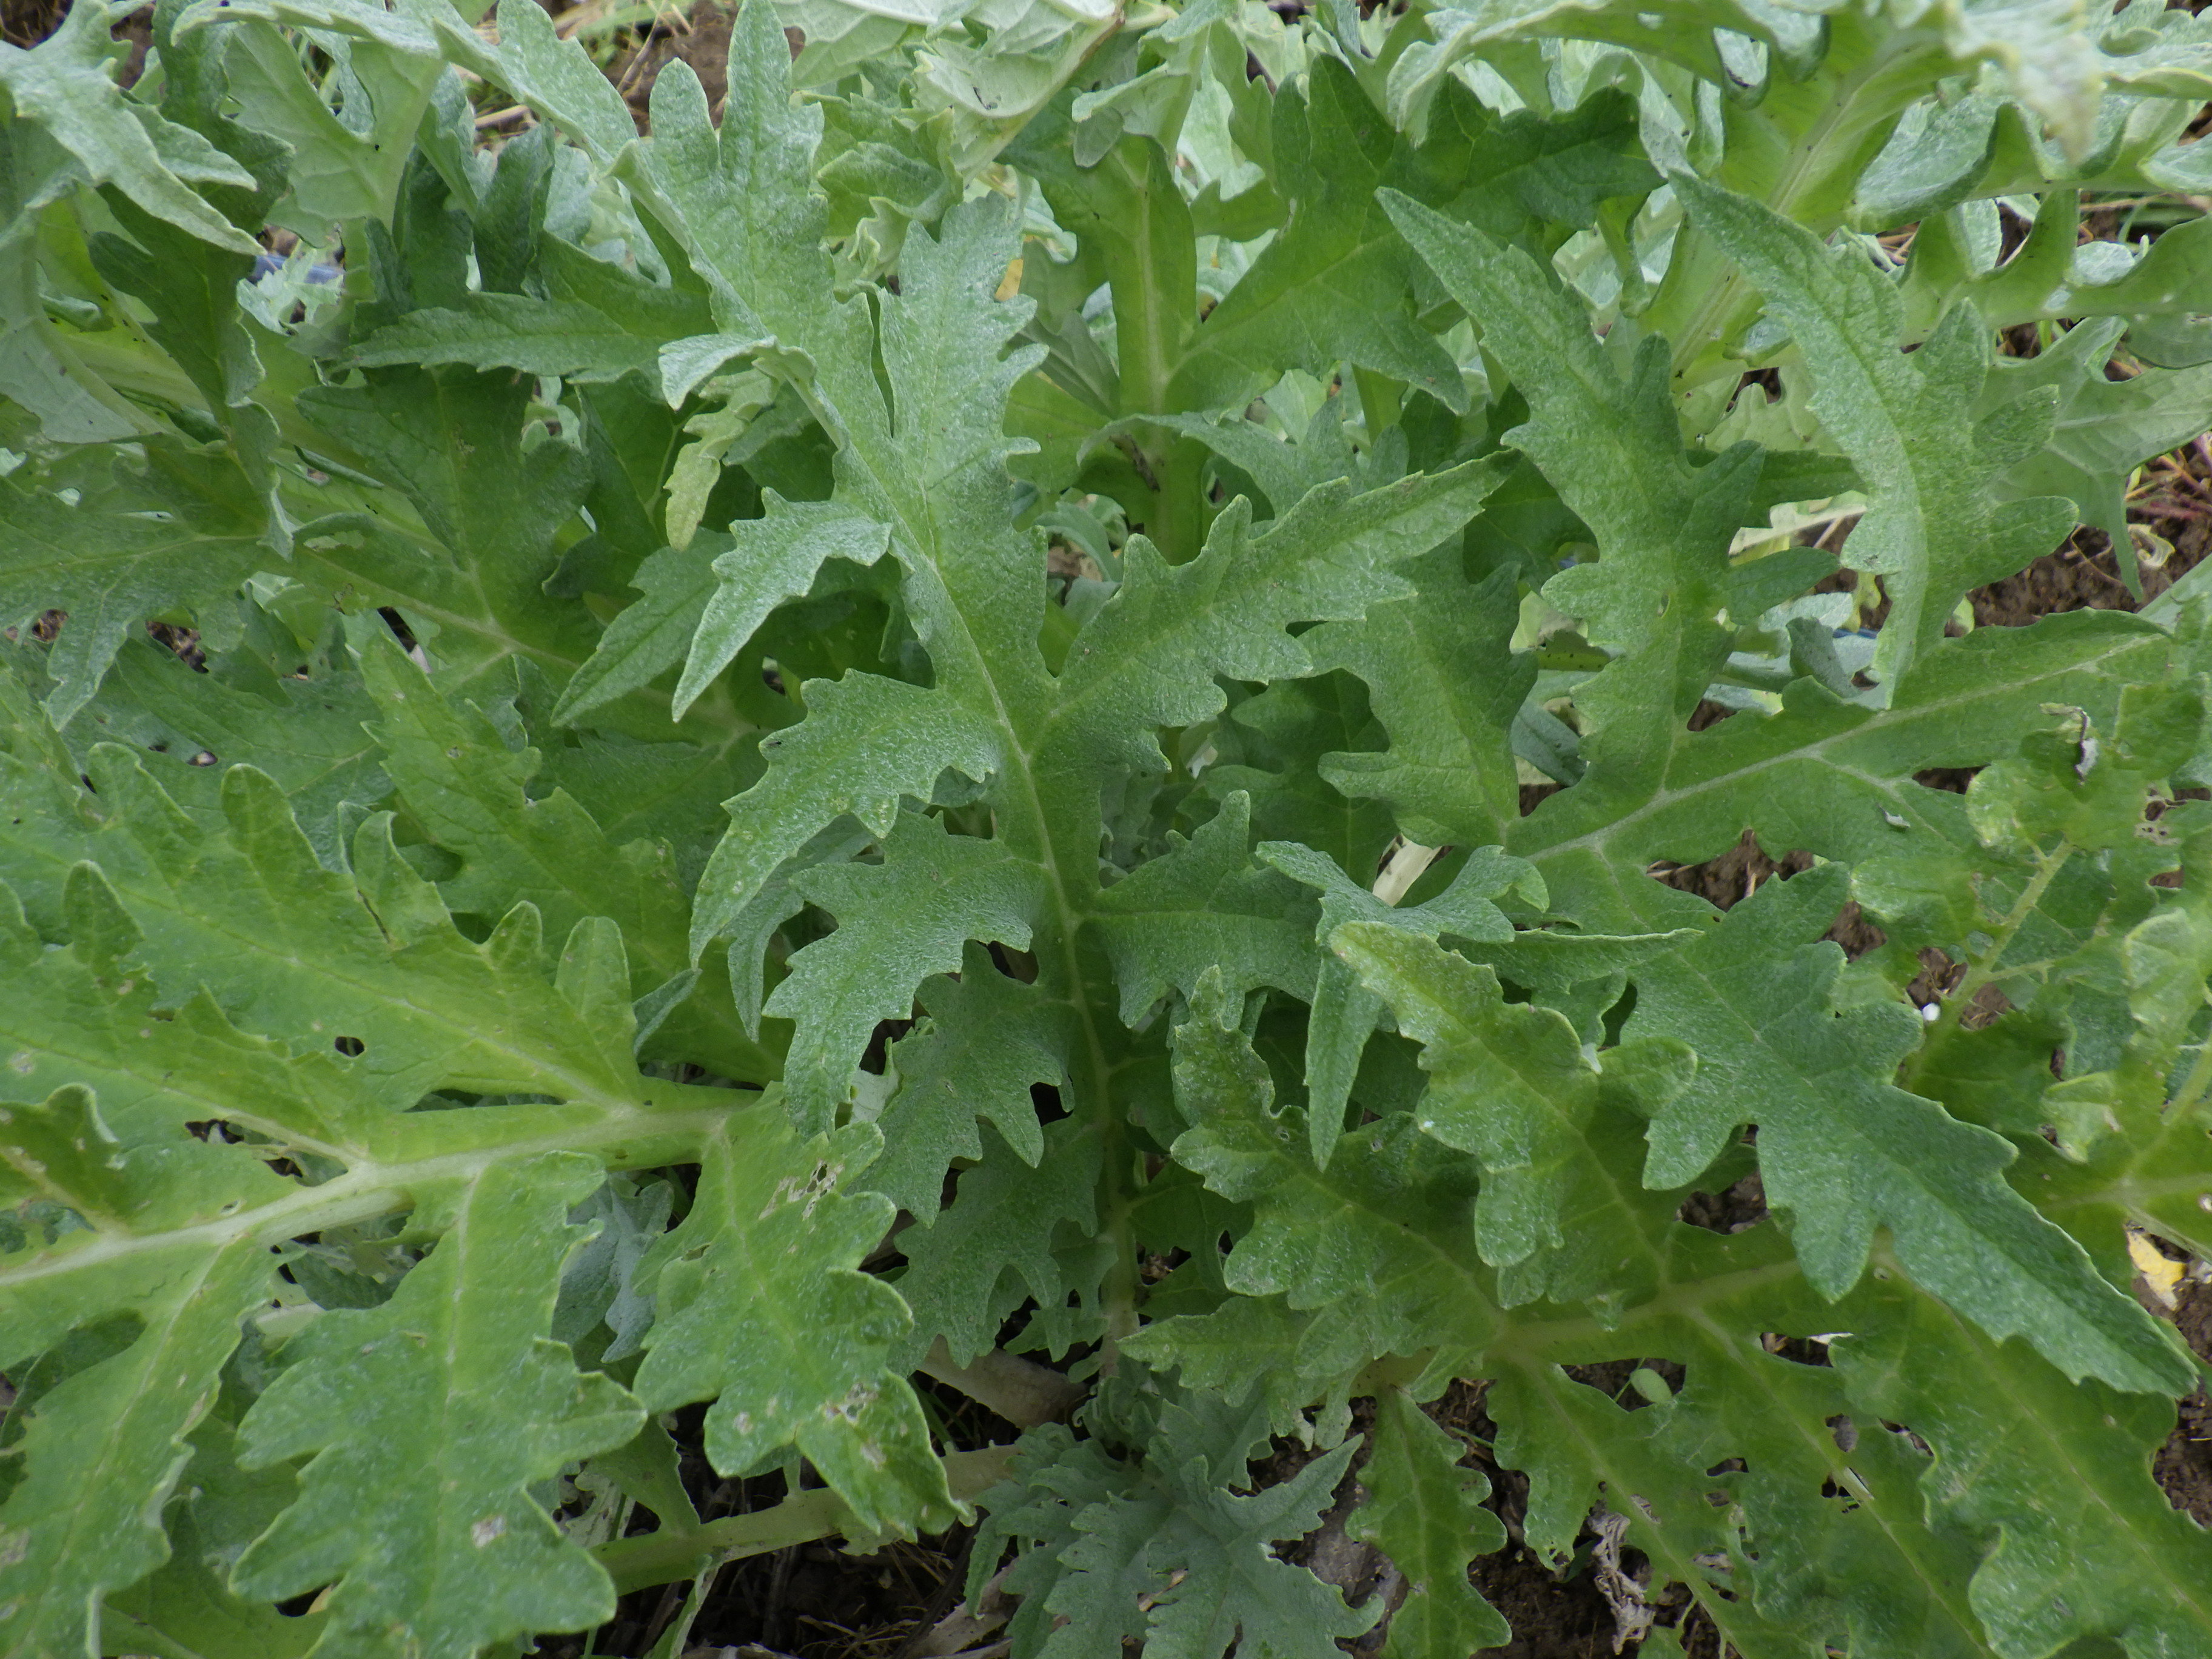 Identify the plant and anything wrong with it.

artichoke, phytophagous
